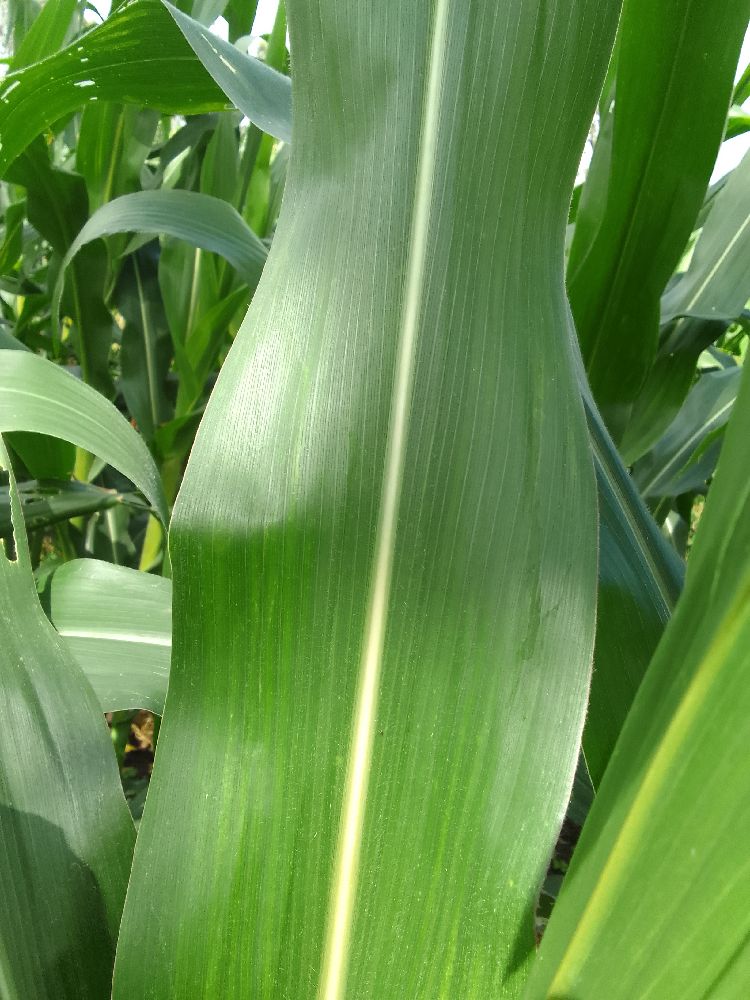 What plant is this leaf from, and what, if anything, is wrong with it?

maize, healthy
